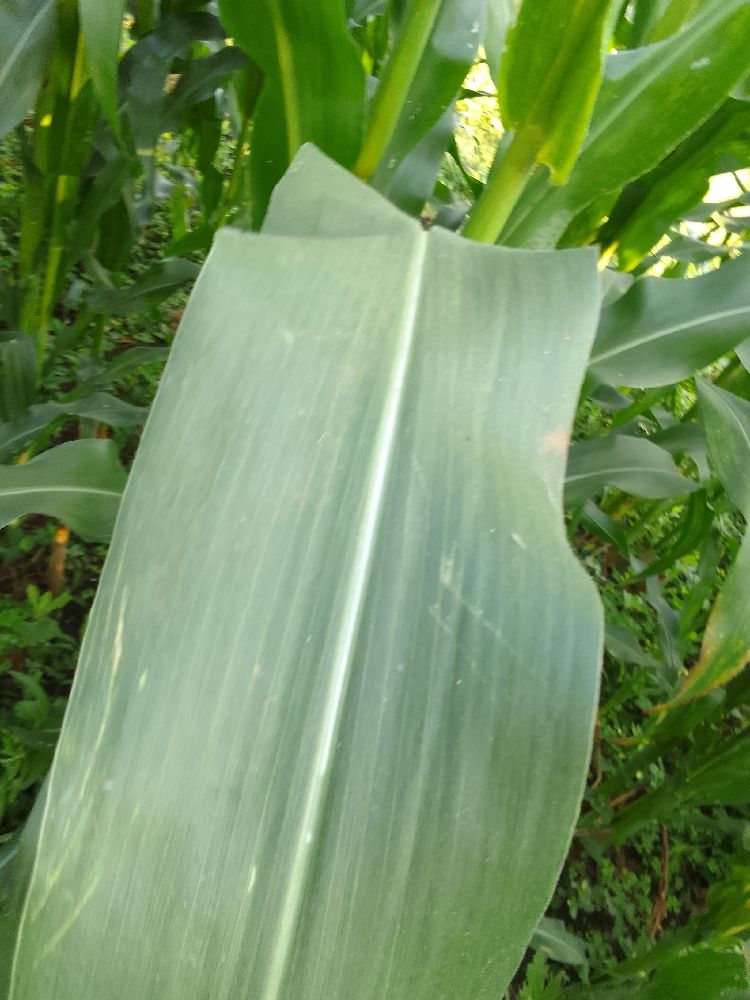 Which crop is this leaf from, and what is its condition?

maize, healthy
